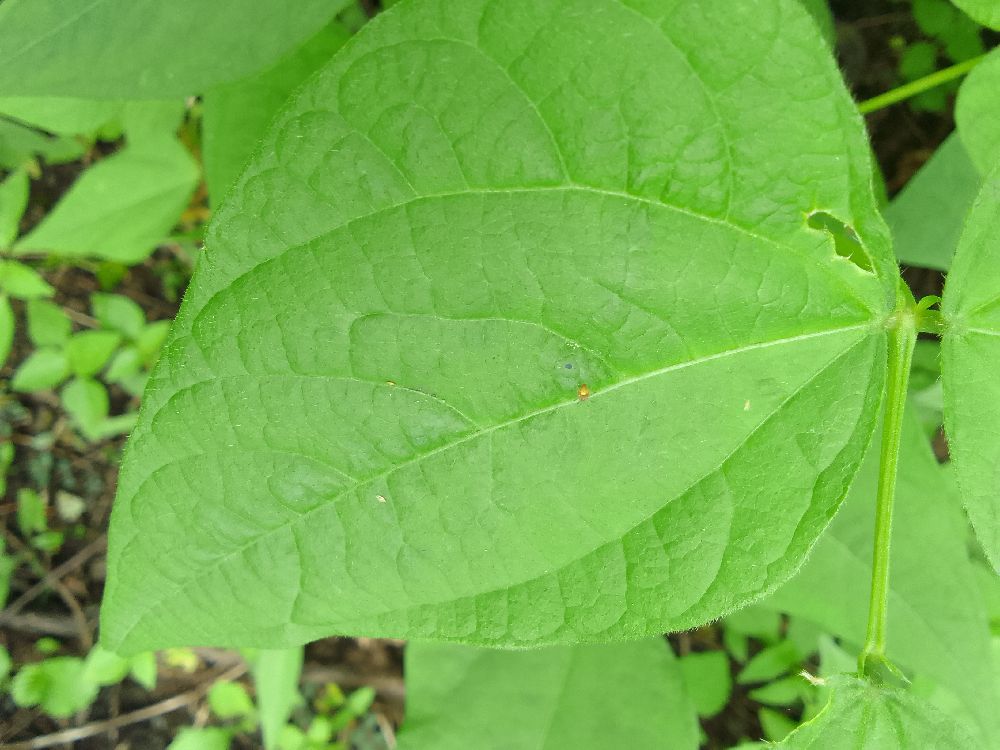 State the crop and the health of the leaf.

common bean, healthy
